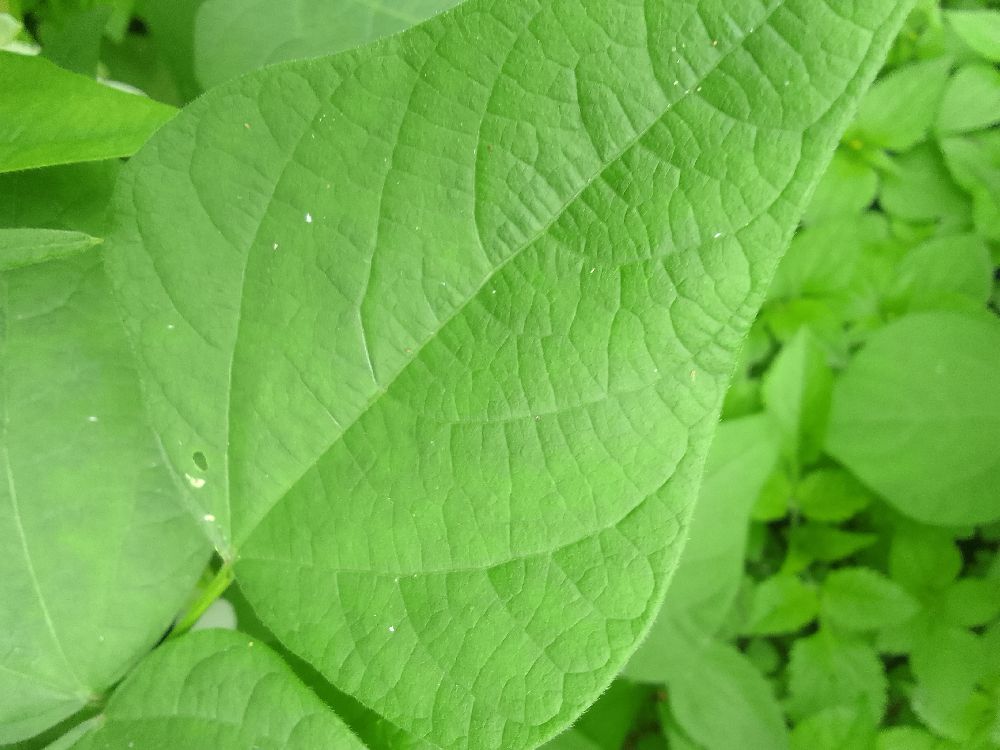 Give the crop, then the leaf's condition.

common bean, healthy
